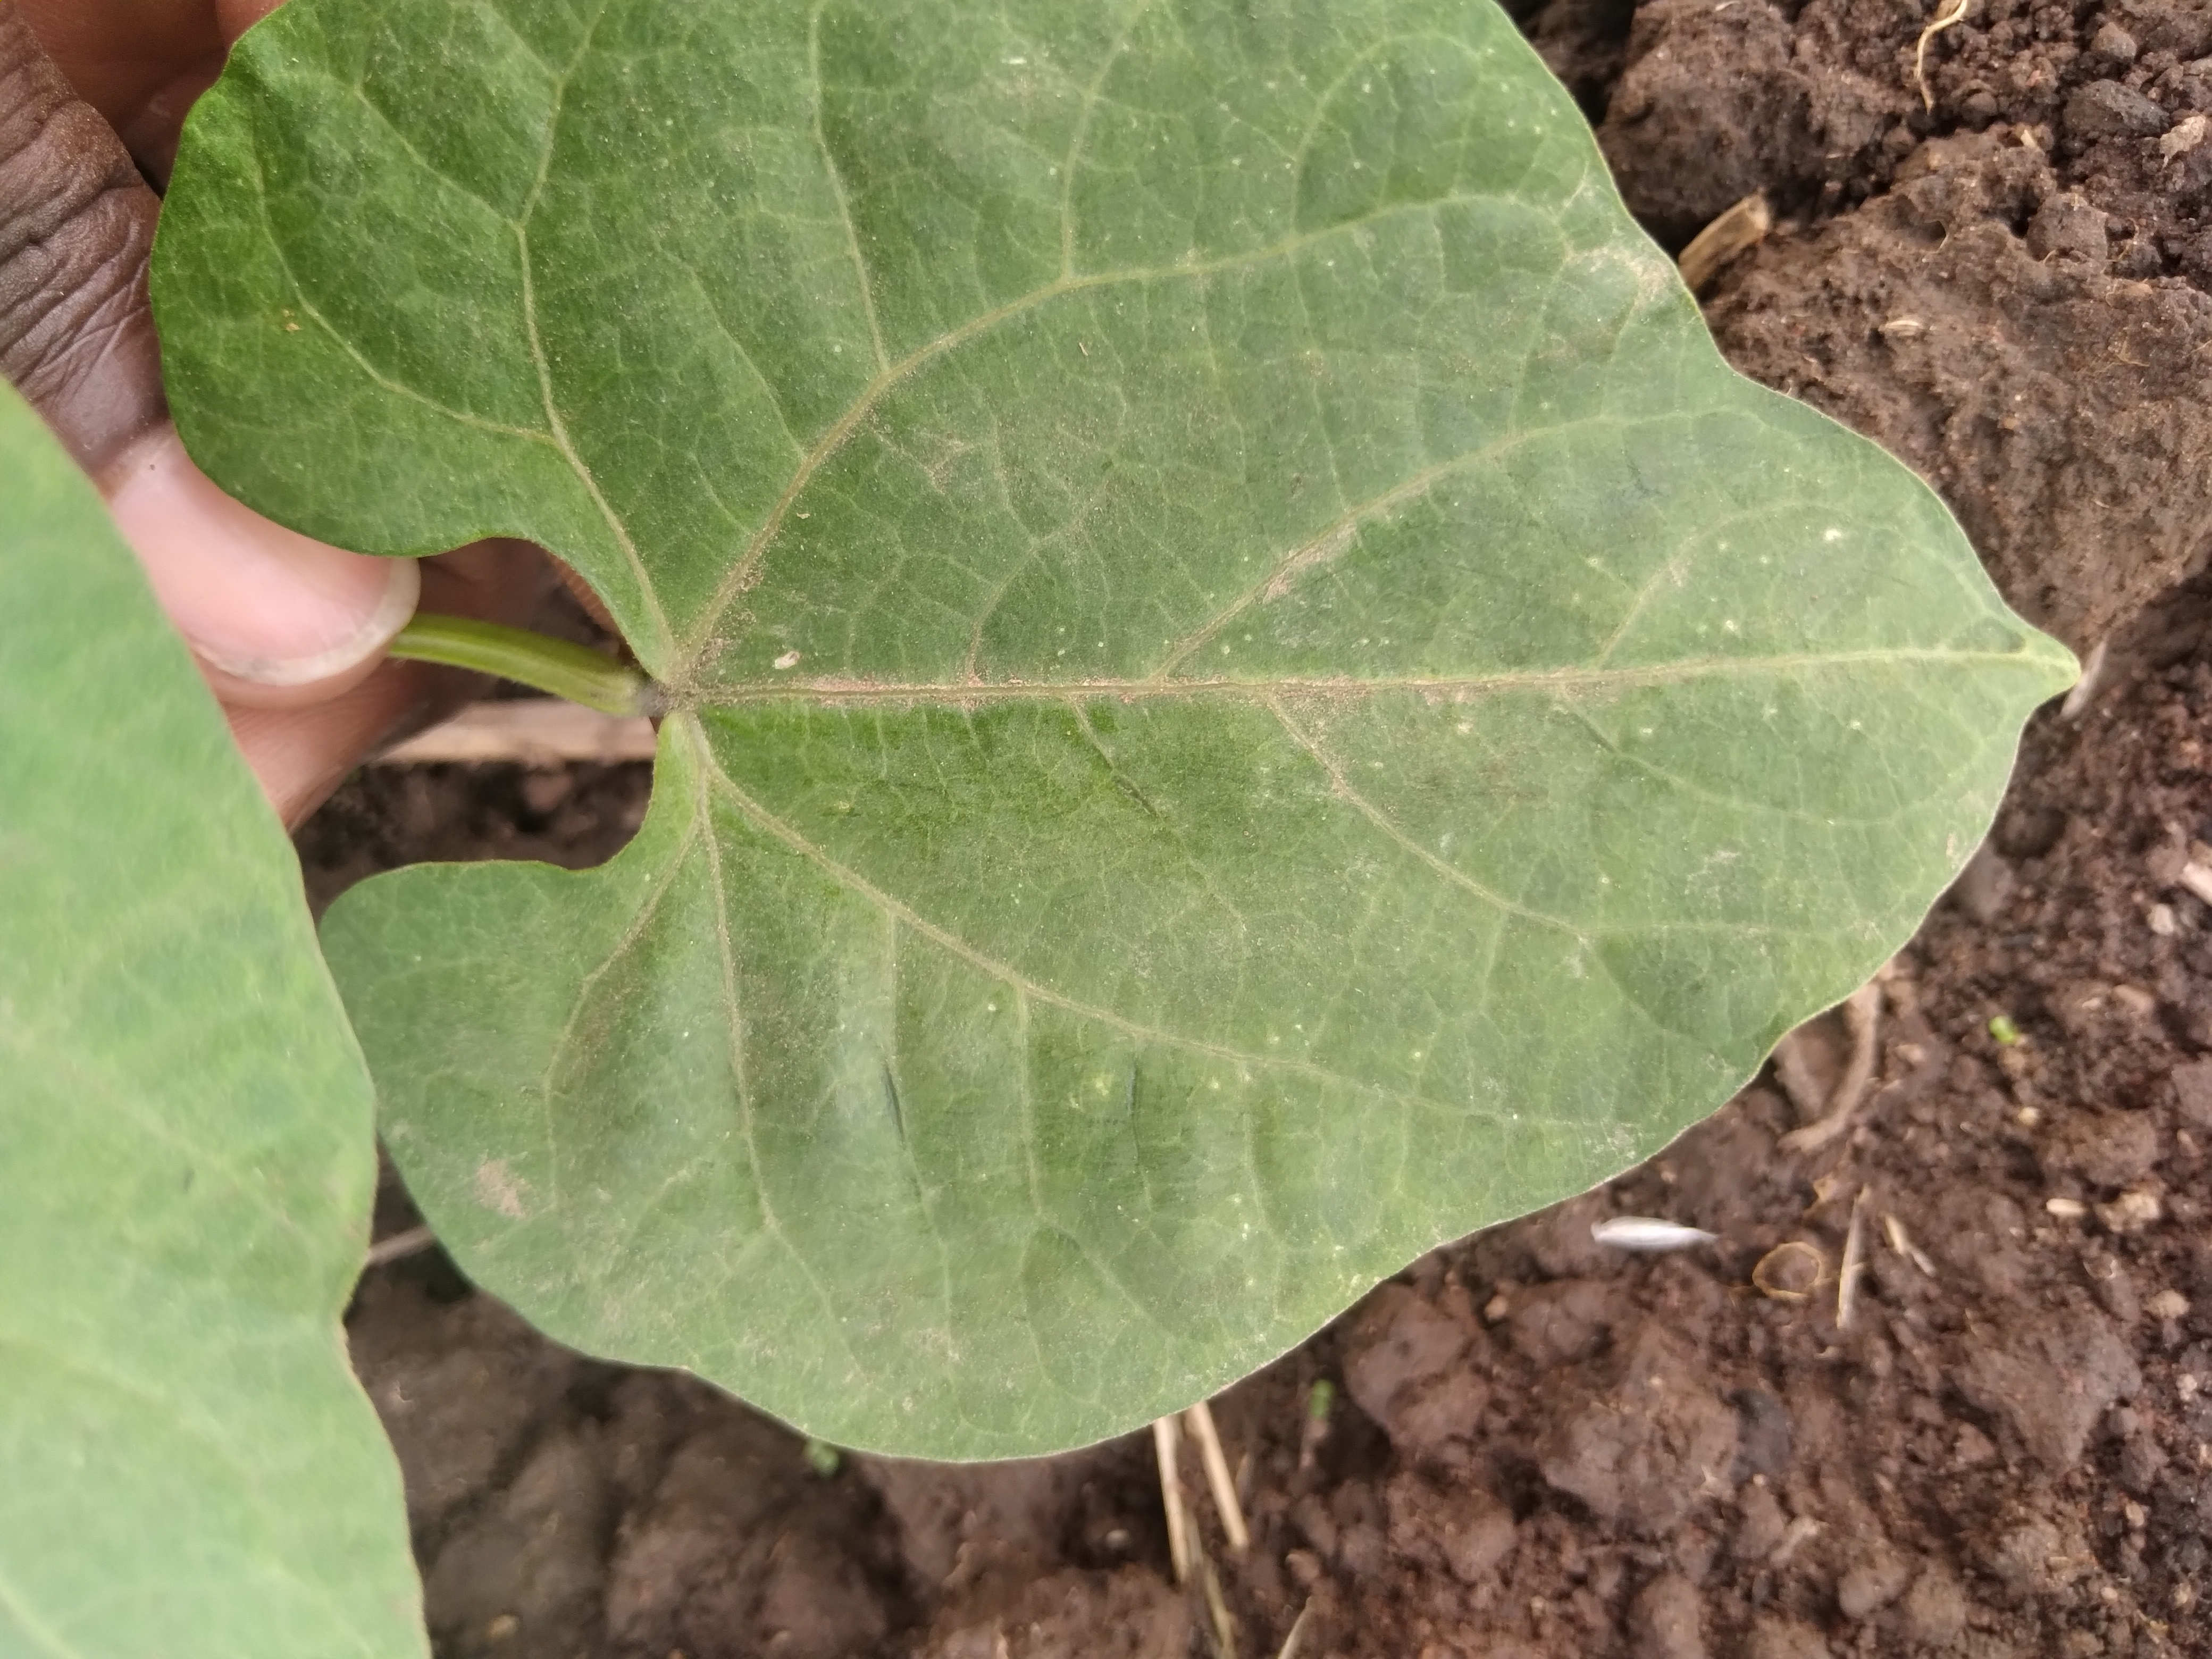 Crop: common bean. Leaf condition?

healthy
